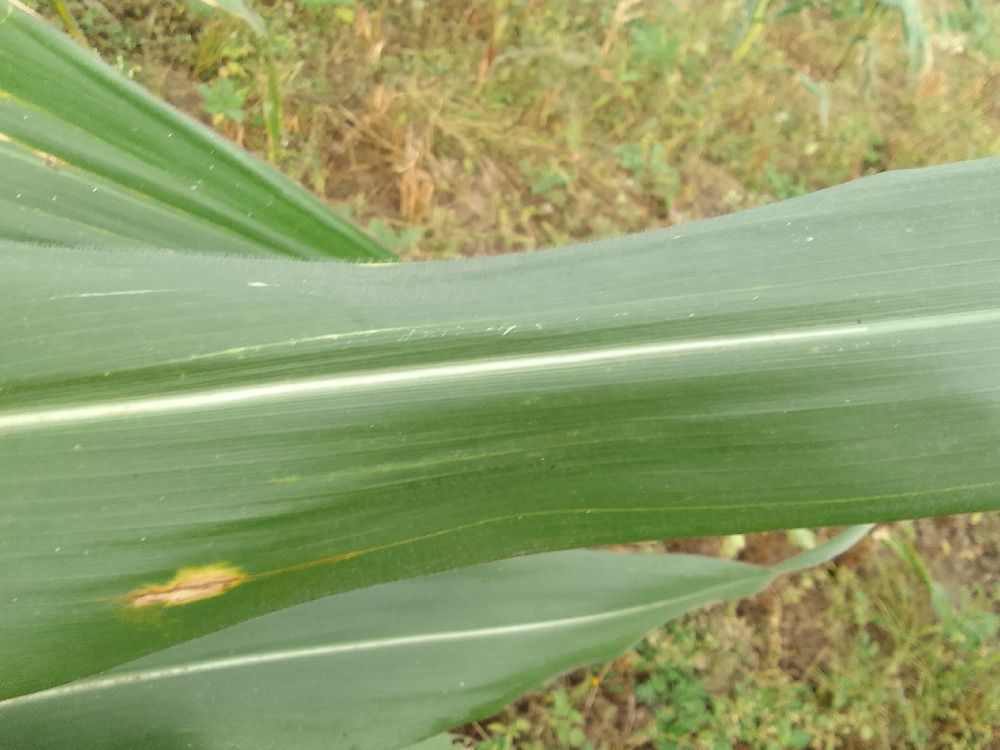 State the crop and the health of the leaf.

maize, healthy
